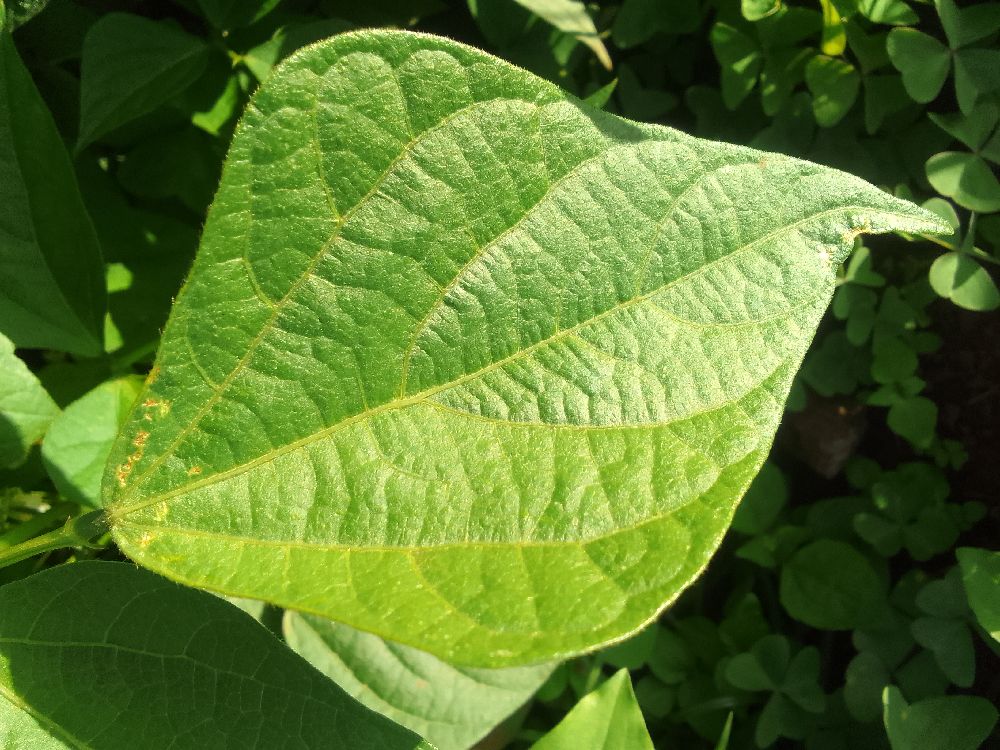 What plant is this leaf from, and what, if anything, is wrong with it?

common bean, healthy
